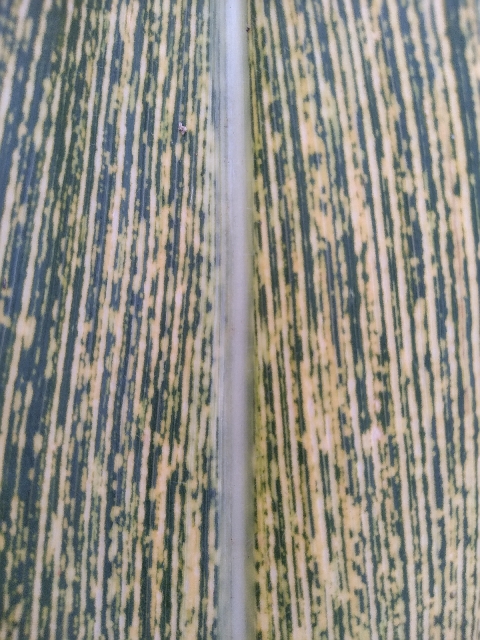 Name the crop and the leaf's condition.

maize, maize streak virus
